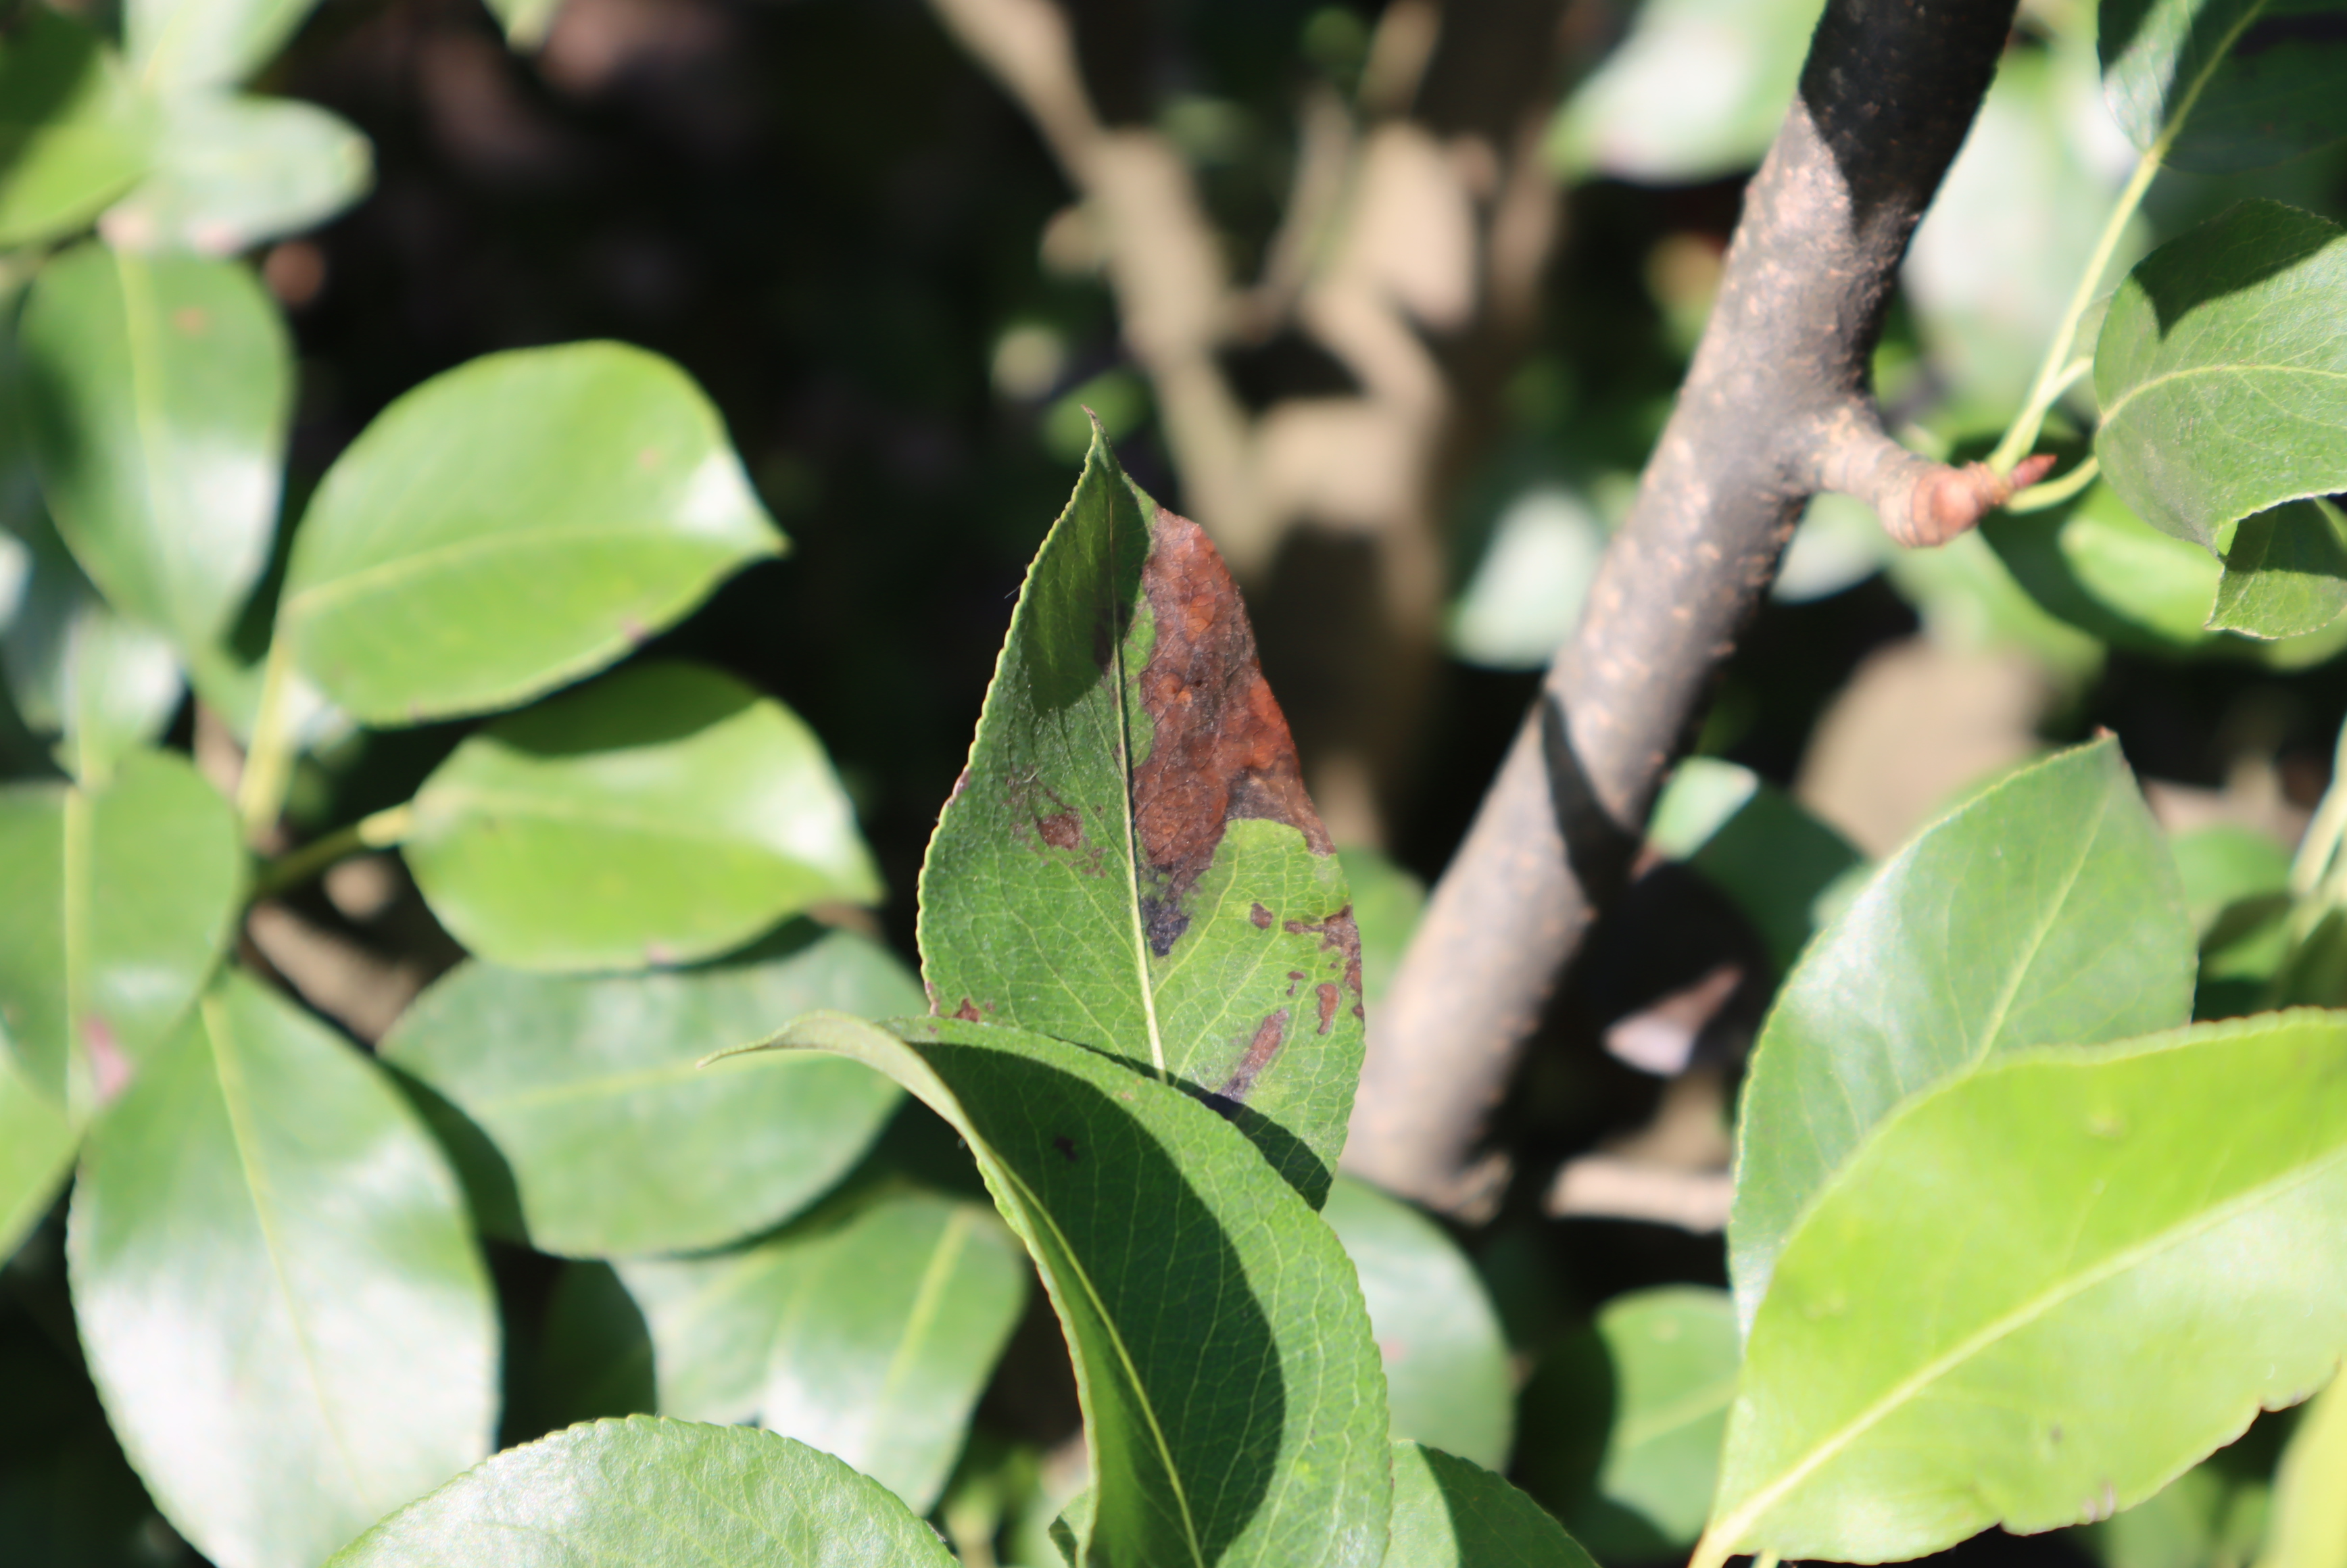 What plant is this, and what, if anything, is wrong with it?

pear, chemical damage
